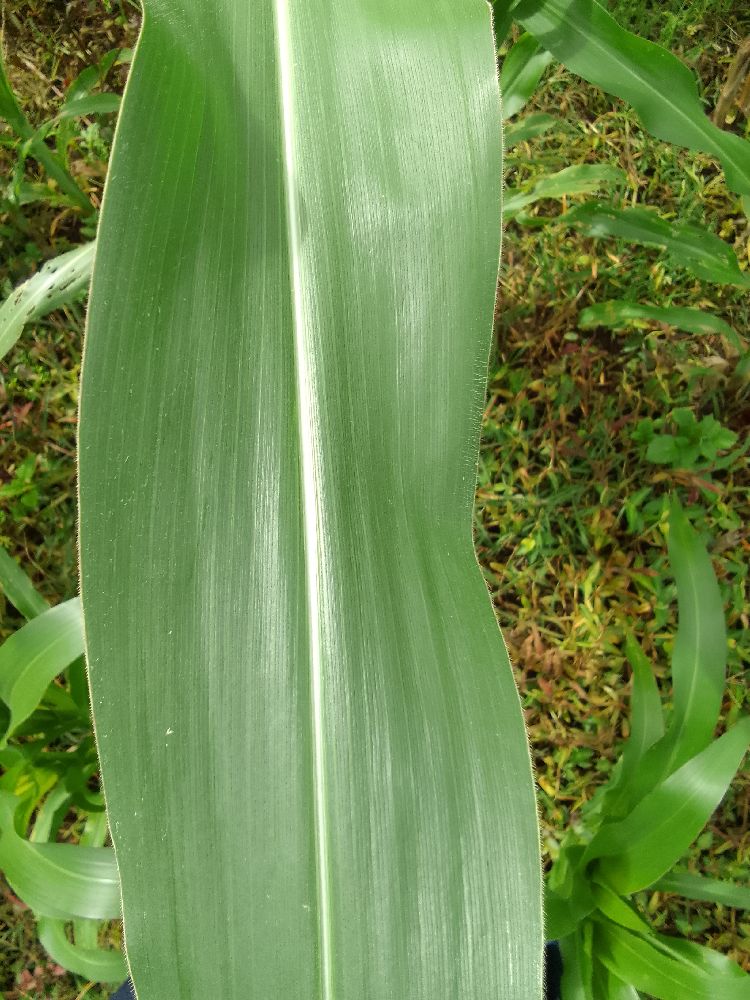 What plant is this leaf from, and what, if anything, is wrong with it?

maize, healthy
